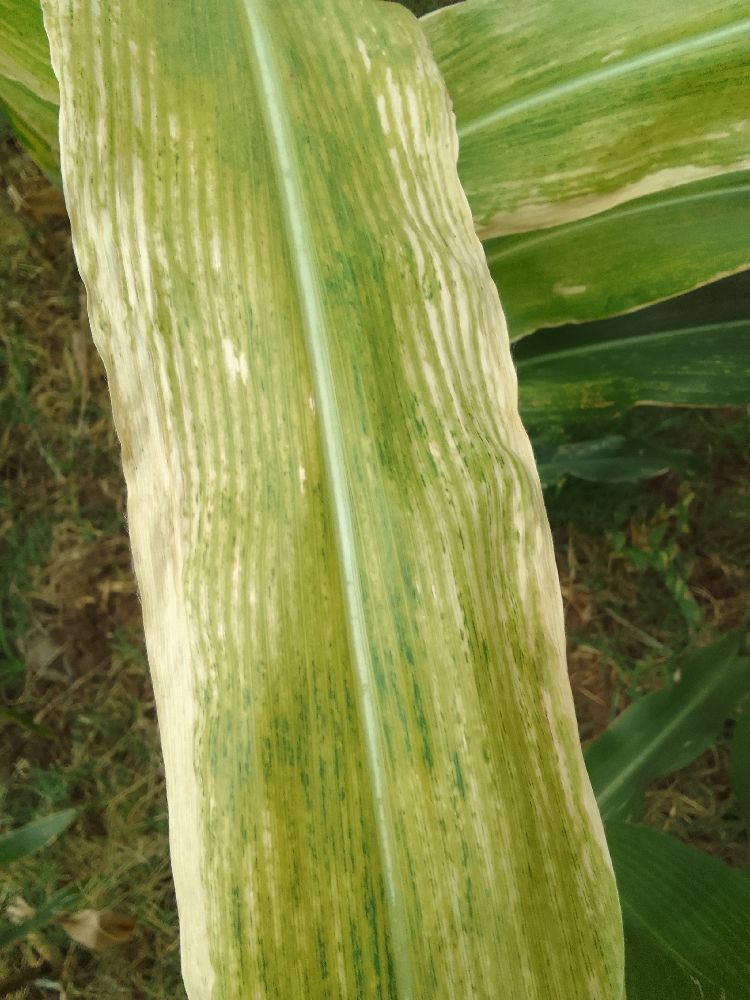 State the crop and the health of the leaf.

maize, maize lethal necrosis
